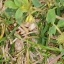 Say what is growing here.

unstructured weed
